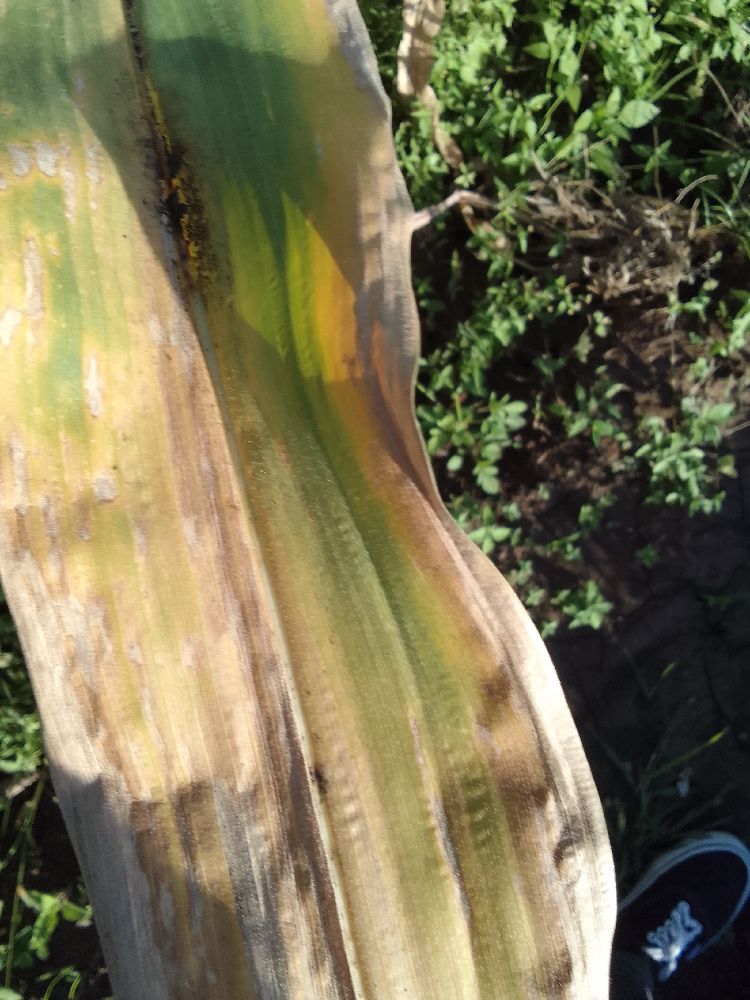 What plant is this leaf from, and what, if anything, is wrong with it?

maize, maize lethal necrosis
